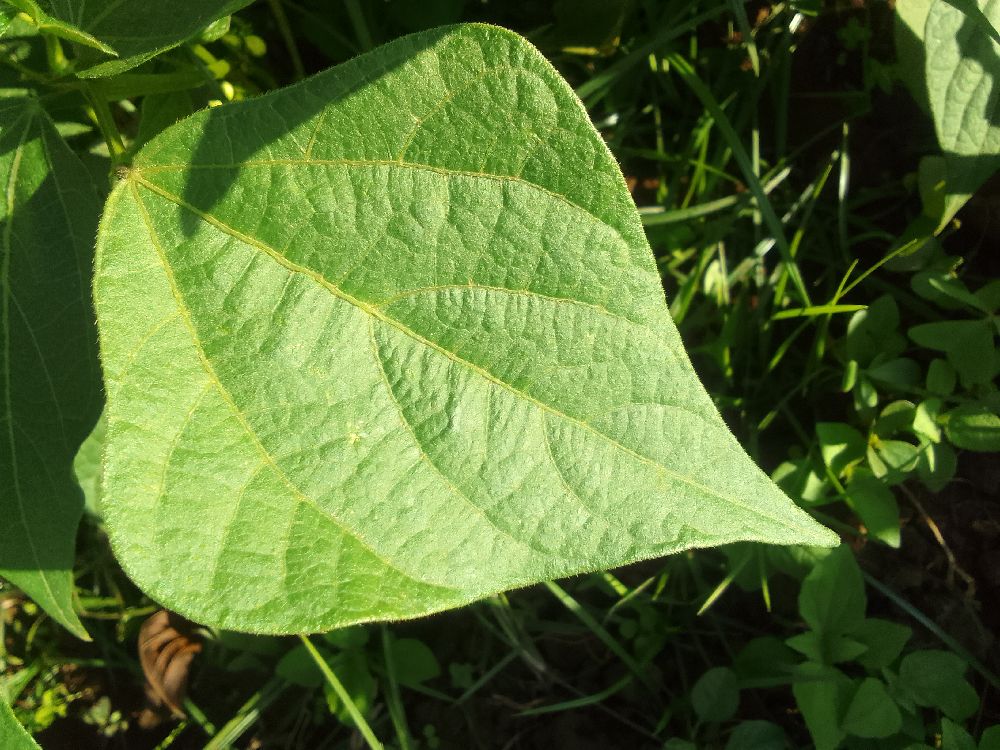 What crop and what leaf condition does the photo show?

common bean, healthy
